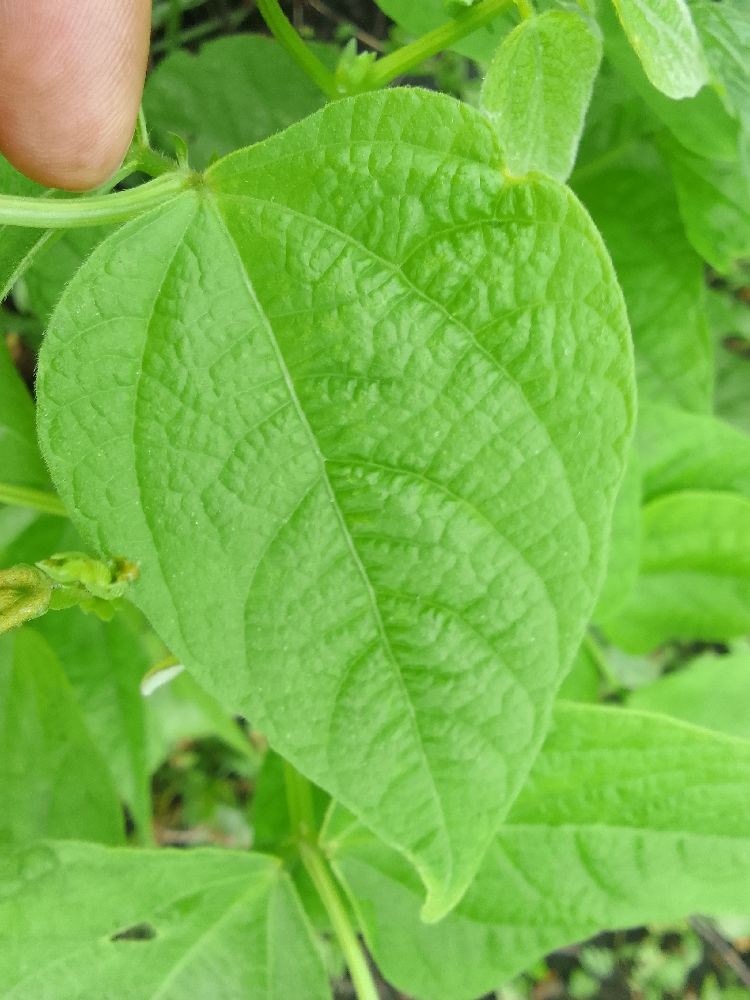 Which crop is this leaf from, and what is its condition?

common bean, healthy
